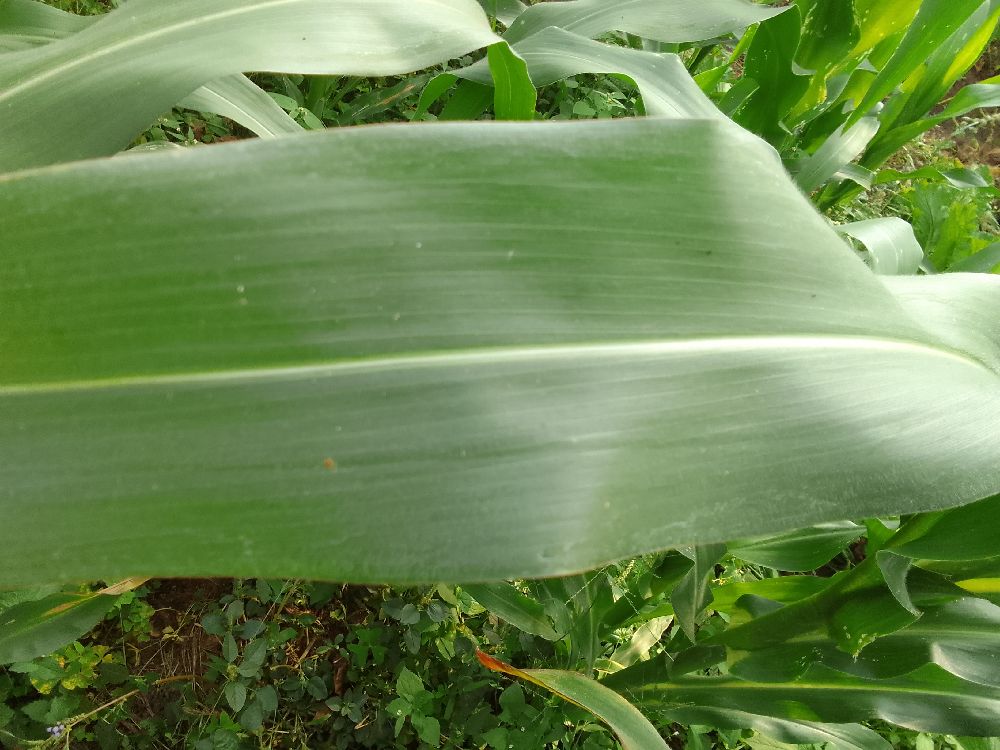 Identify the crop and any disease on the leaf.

maize, healthy
